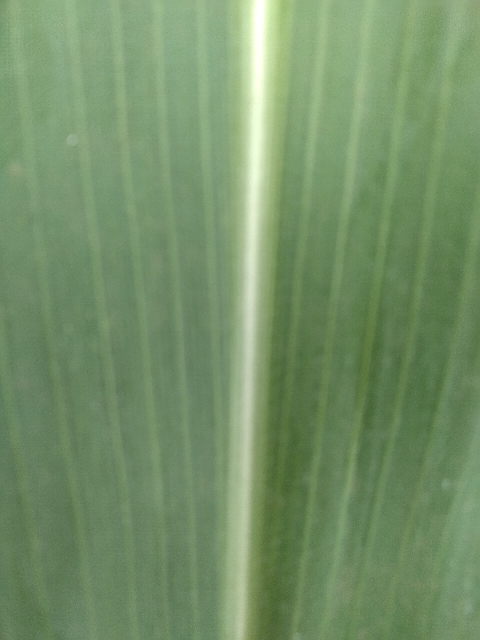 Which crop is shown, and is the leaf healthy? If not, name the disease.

maize, healthy
